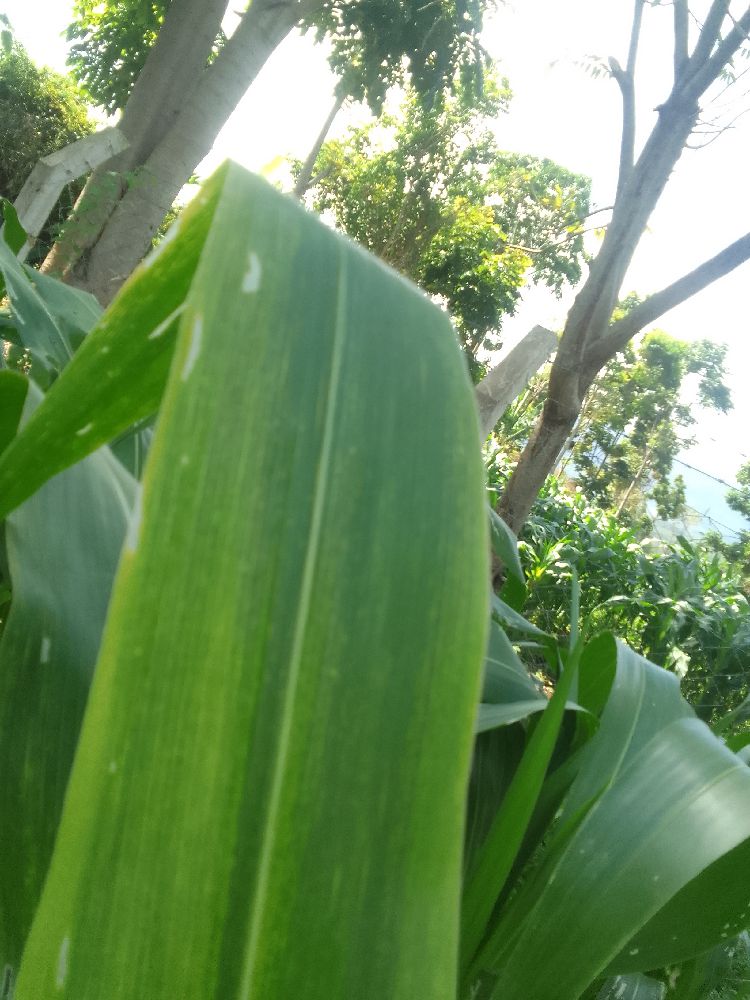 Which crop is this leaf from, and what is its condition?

maize, maize lethal necrosis
